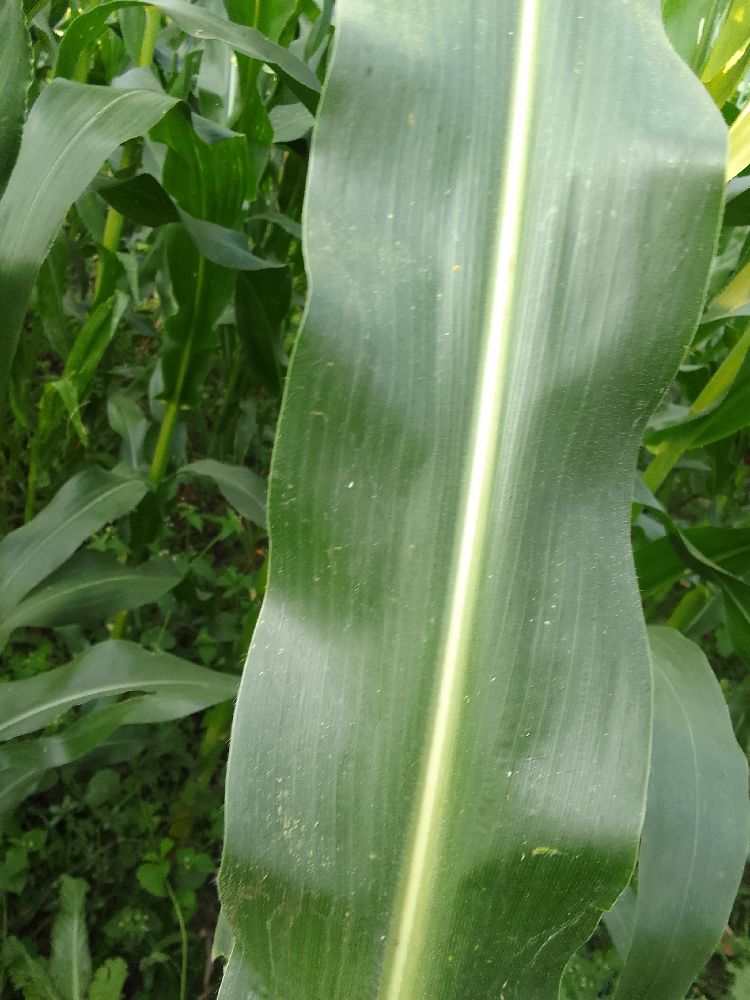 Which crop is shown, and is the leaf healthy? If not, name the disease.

maize, healthy
